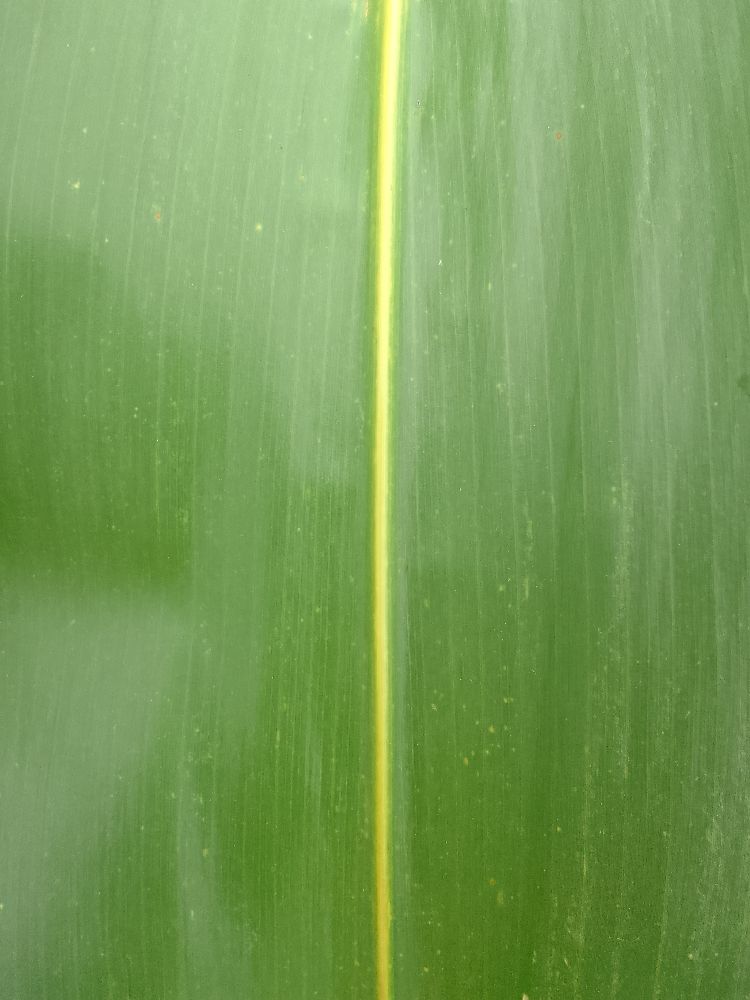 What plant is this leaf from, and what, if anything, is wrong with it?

maize, healthy
